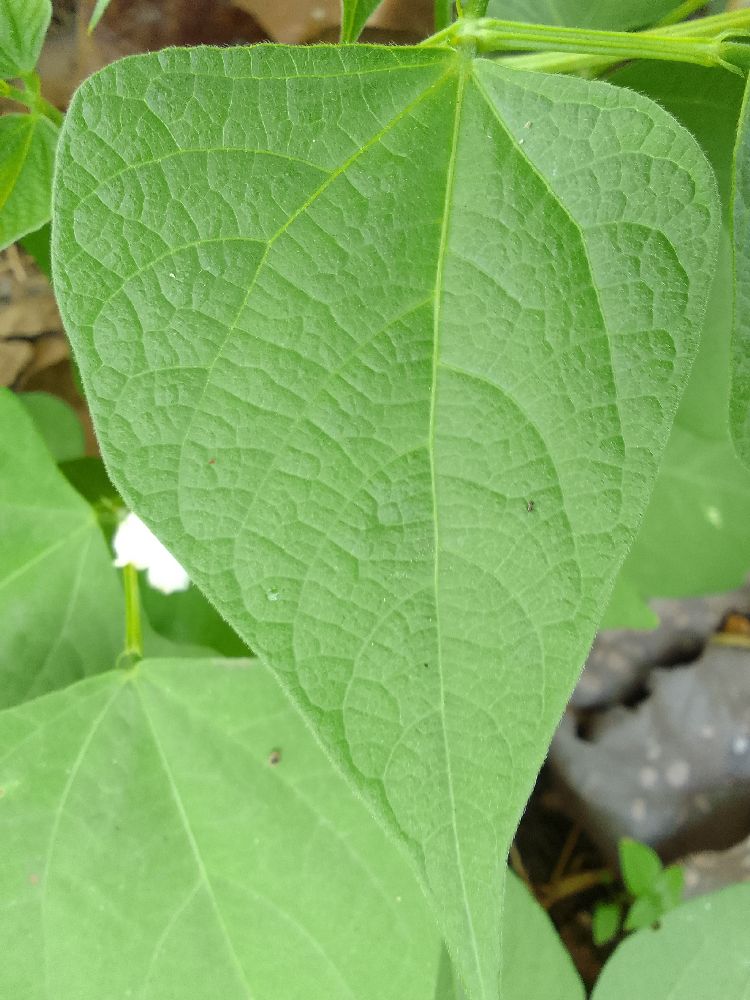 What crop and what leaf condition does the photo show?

common bean, healthy
